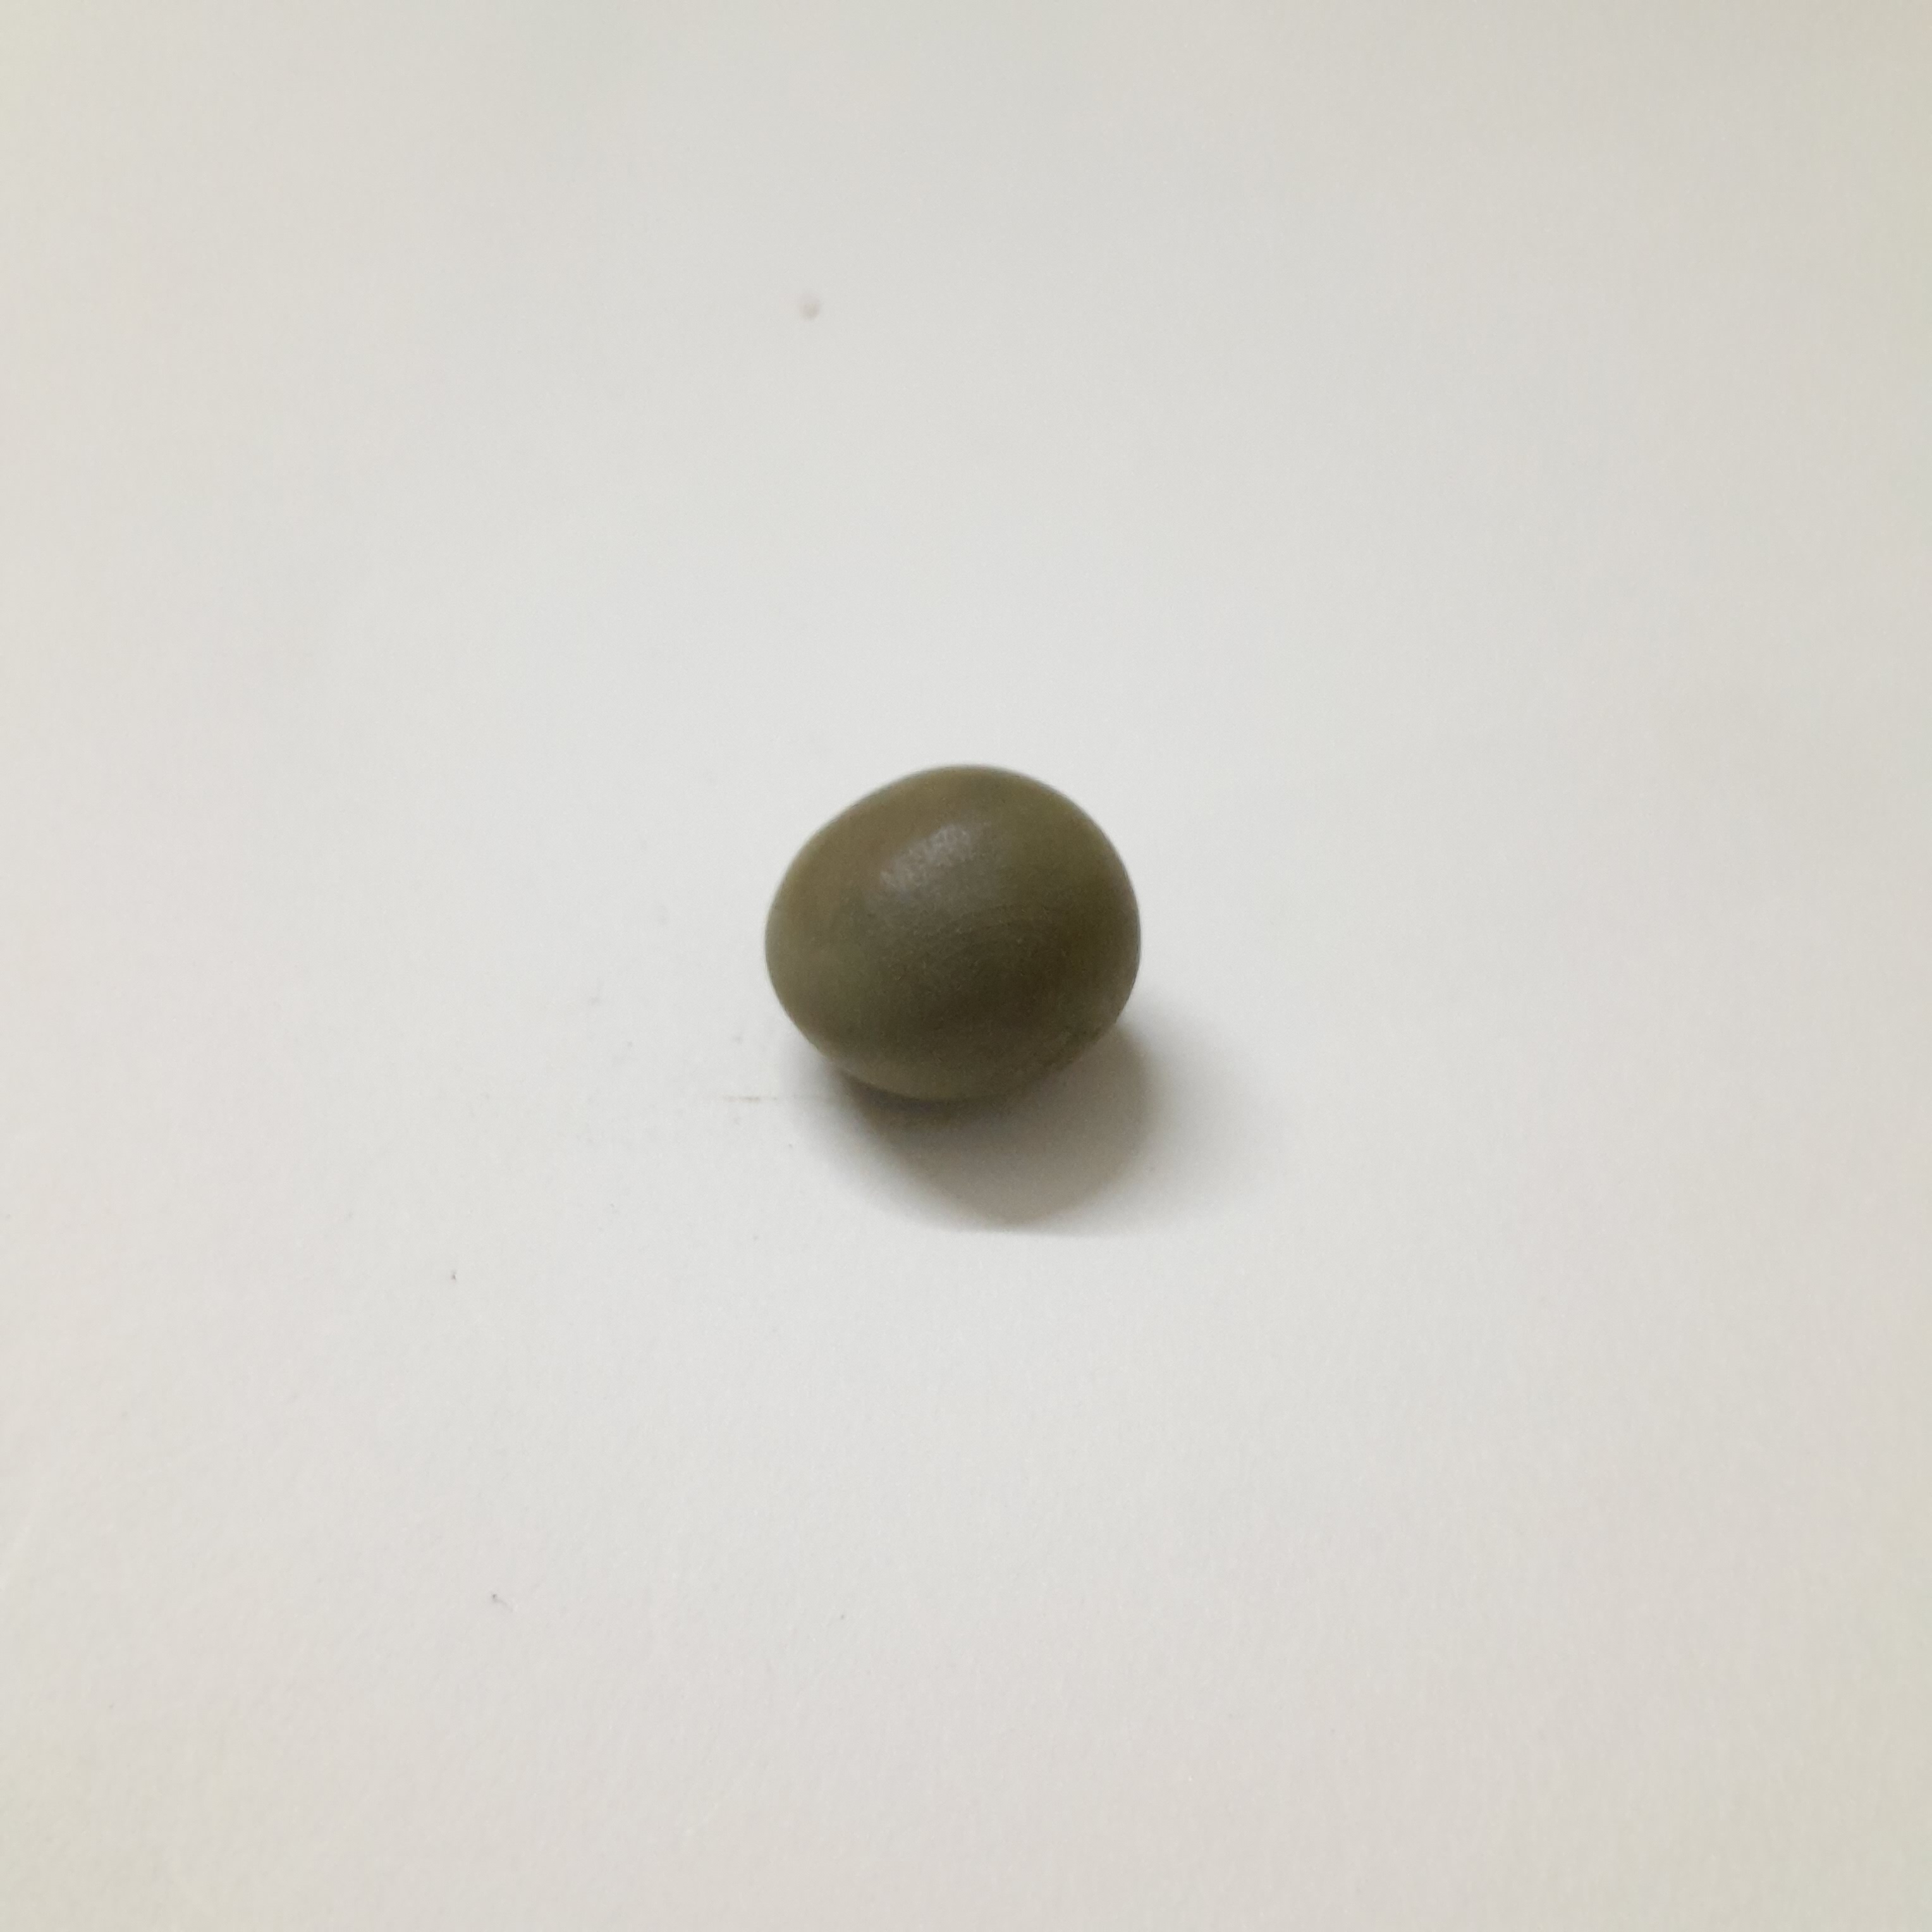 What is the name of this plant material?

sagargota
